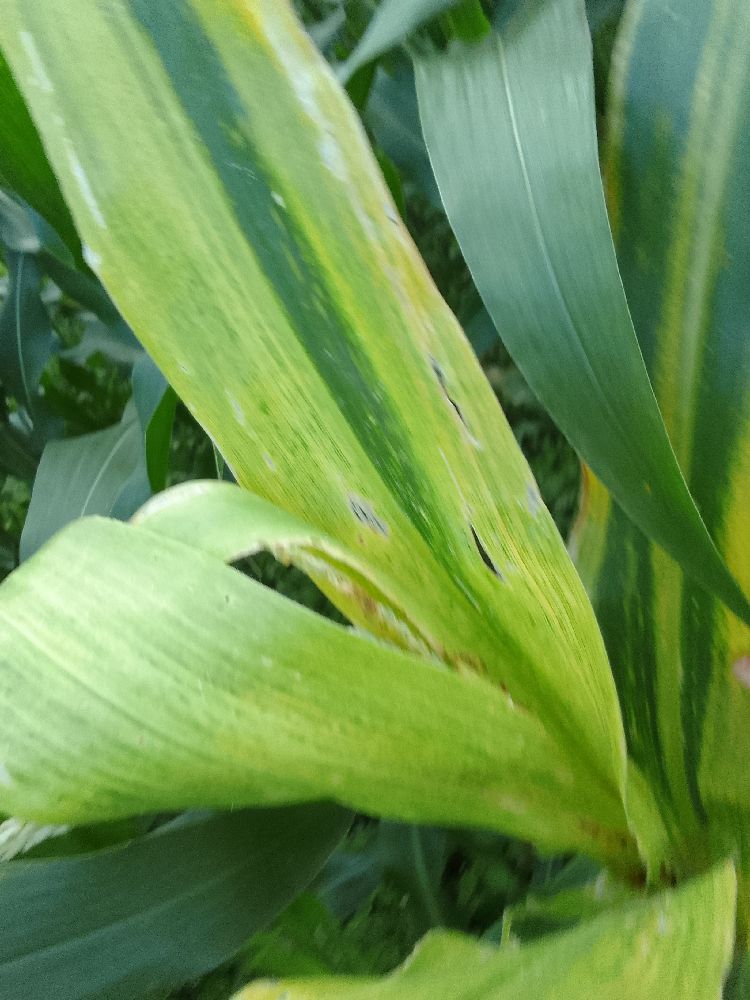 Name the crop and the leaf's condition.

maize, maize lethal necrosis
